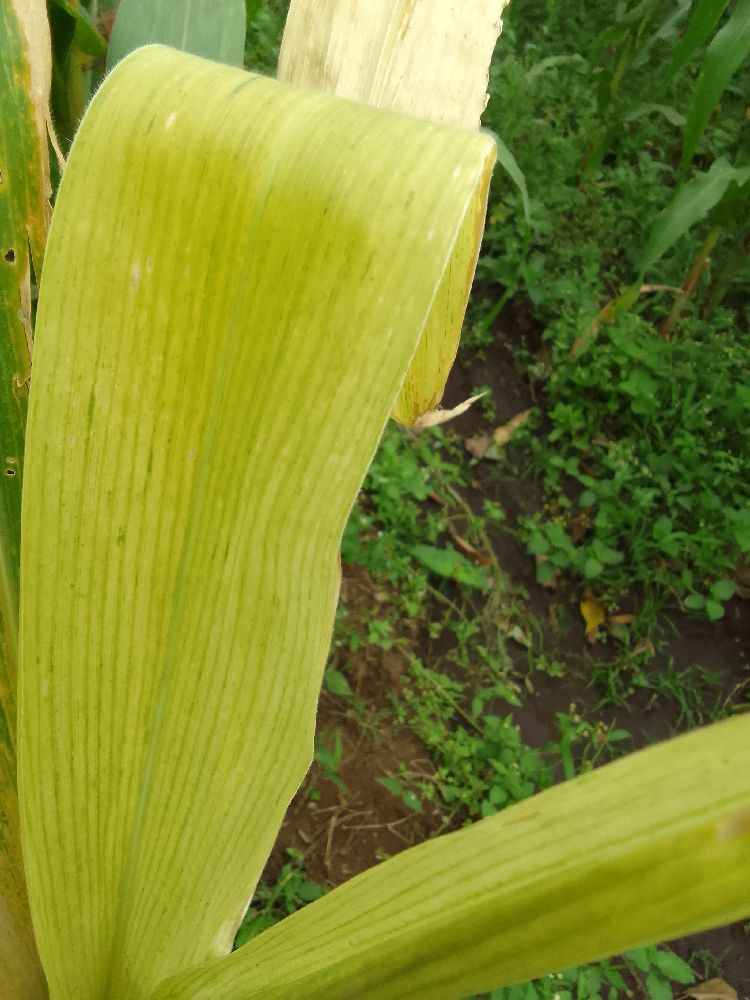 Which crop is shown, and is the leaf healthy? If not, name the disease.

maize, maize lethal necrosis
